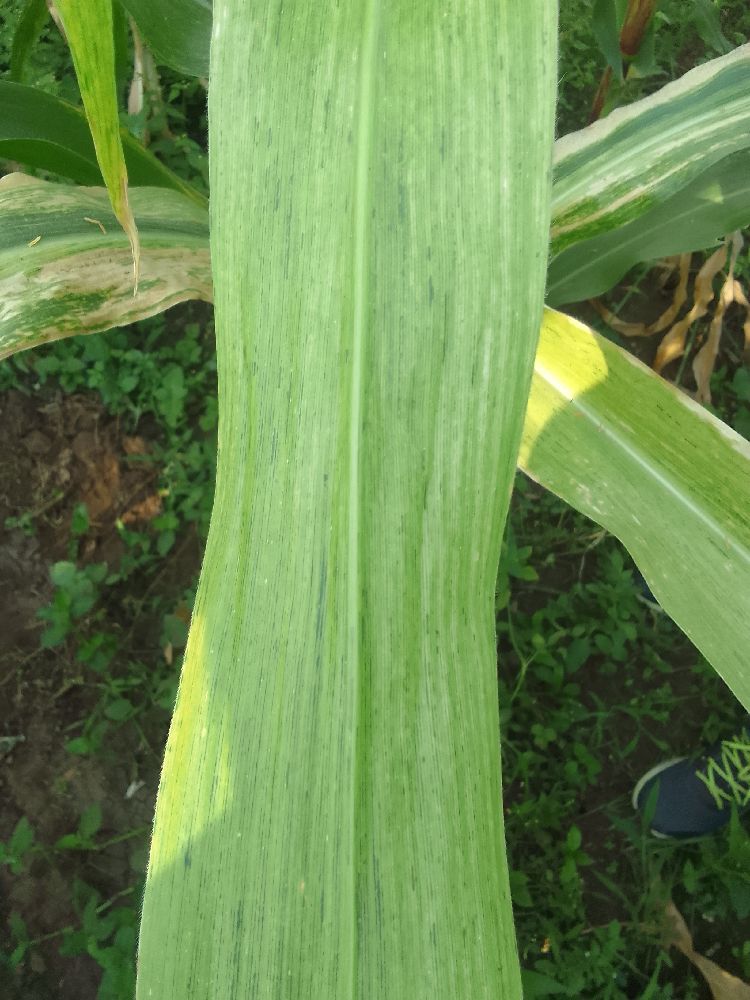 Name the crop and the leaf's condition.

maize, maize lethal necrosis
